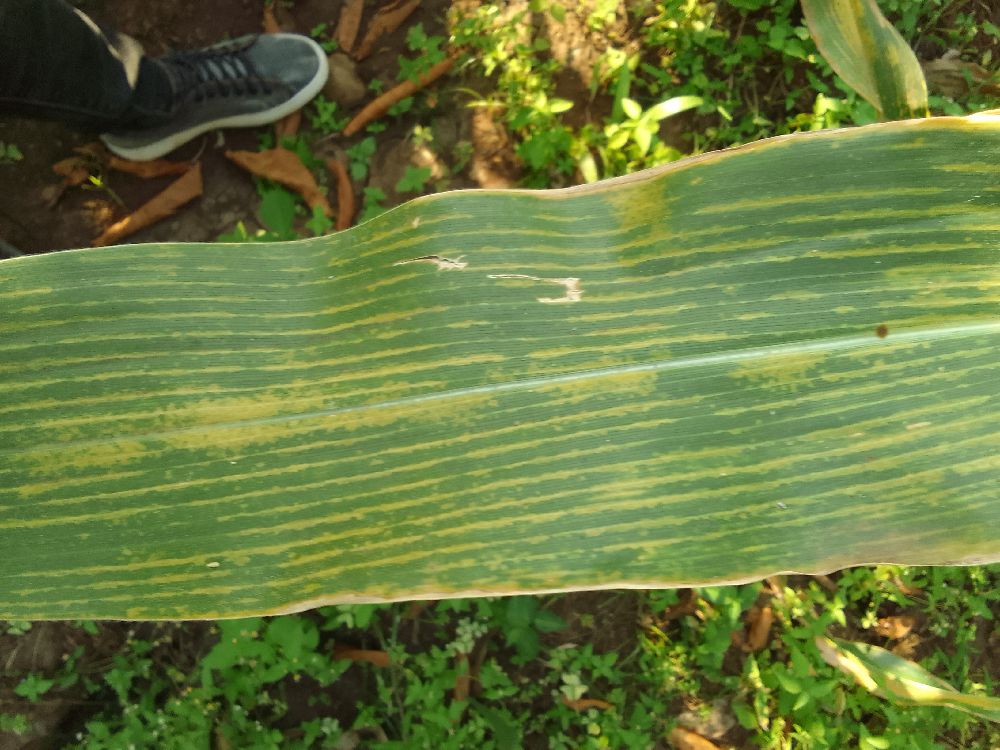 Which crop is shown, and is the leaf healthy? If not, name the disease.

maize, maize lethal necrosis
